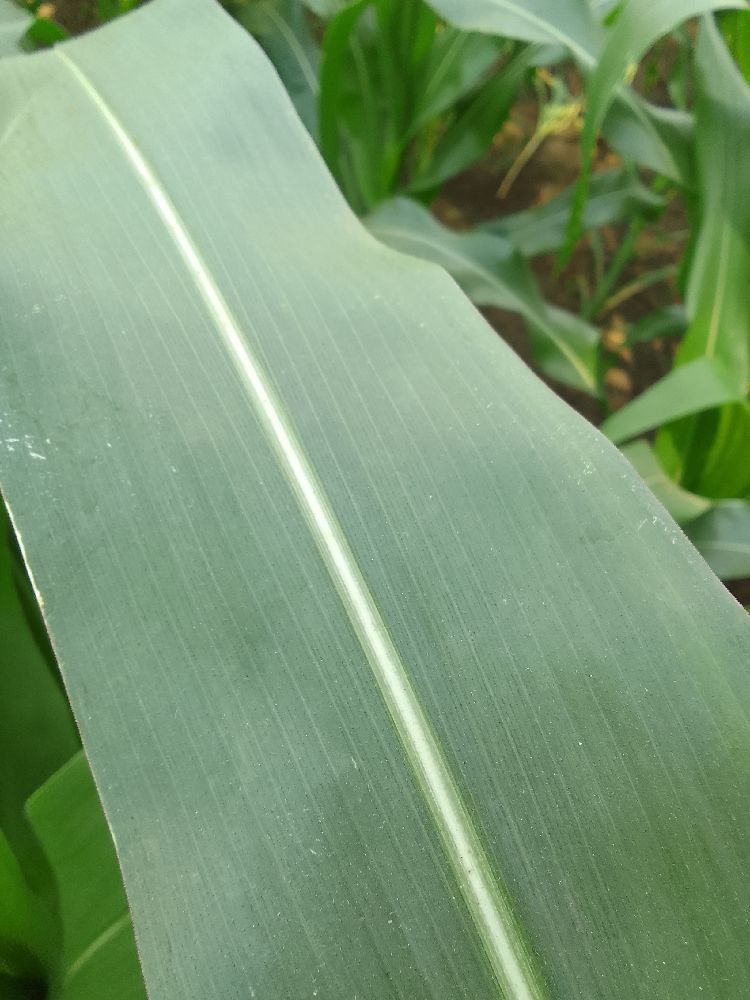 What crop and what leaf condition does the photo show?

maize, healthy
